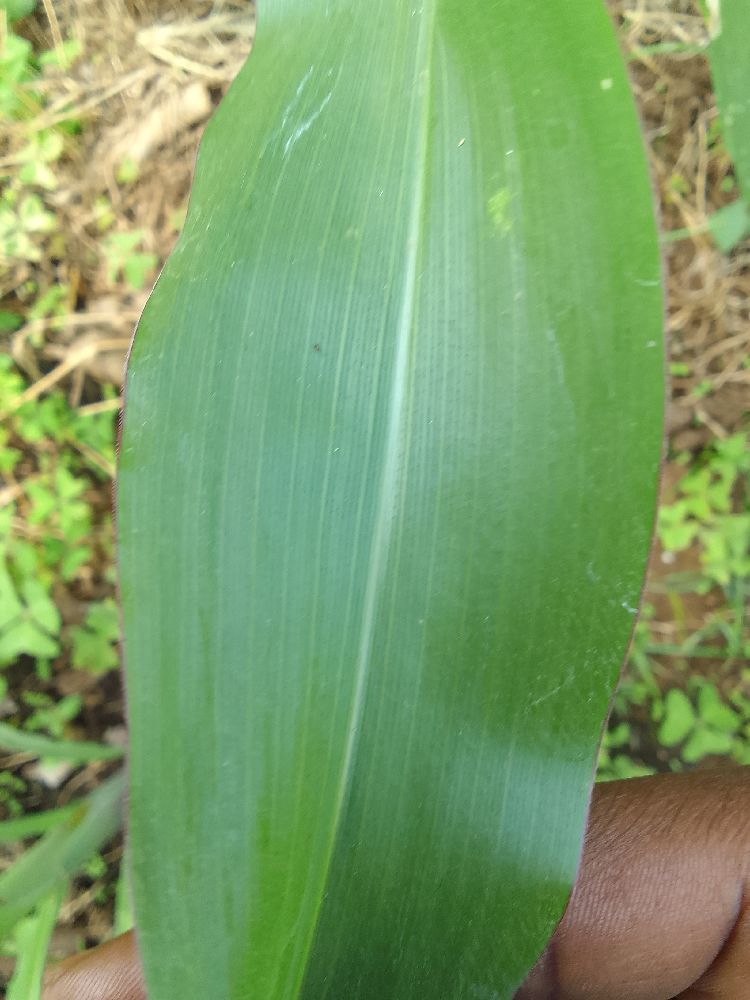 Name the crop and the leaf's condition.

maize, healthy
